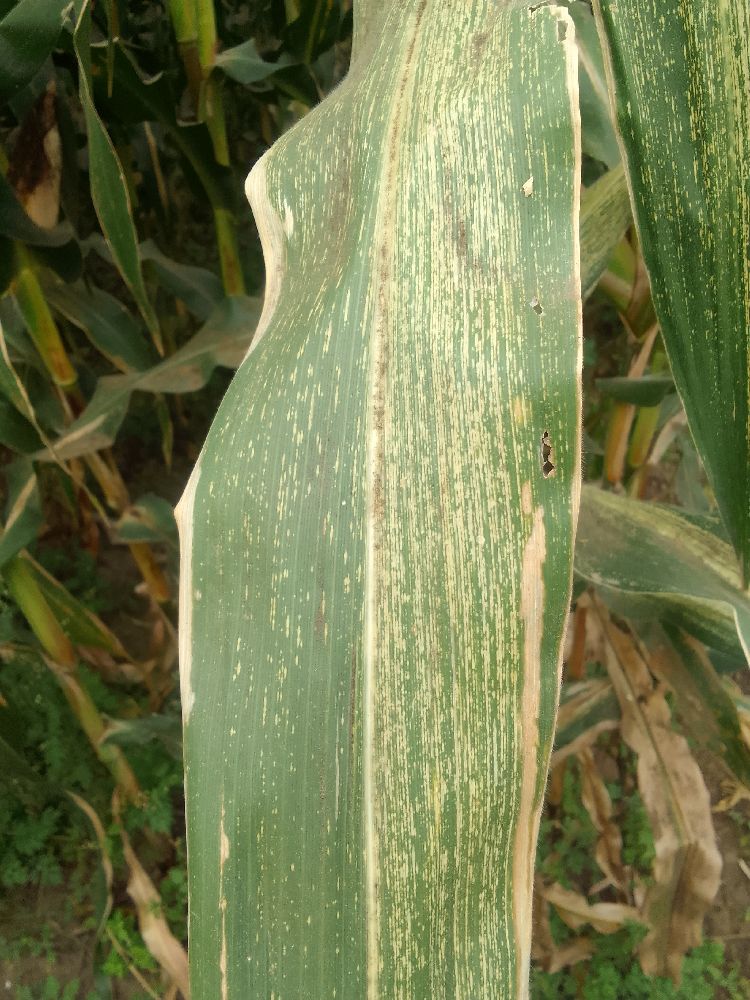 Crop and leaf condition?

maize, maize streak virus
